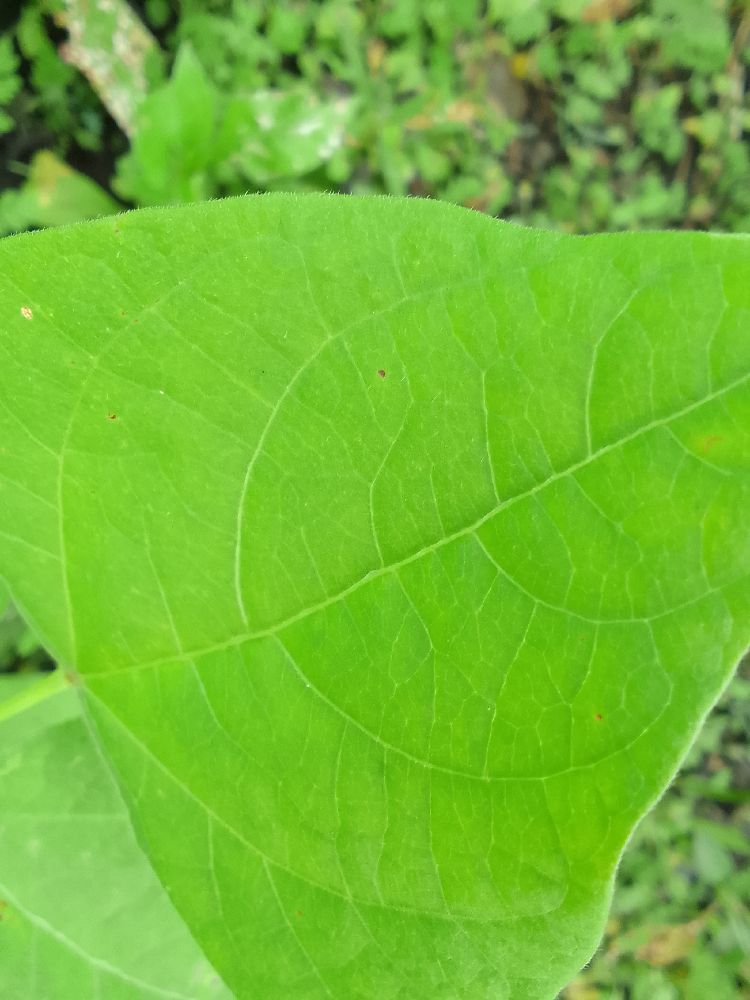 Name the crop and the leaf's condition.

common bean, healthy
